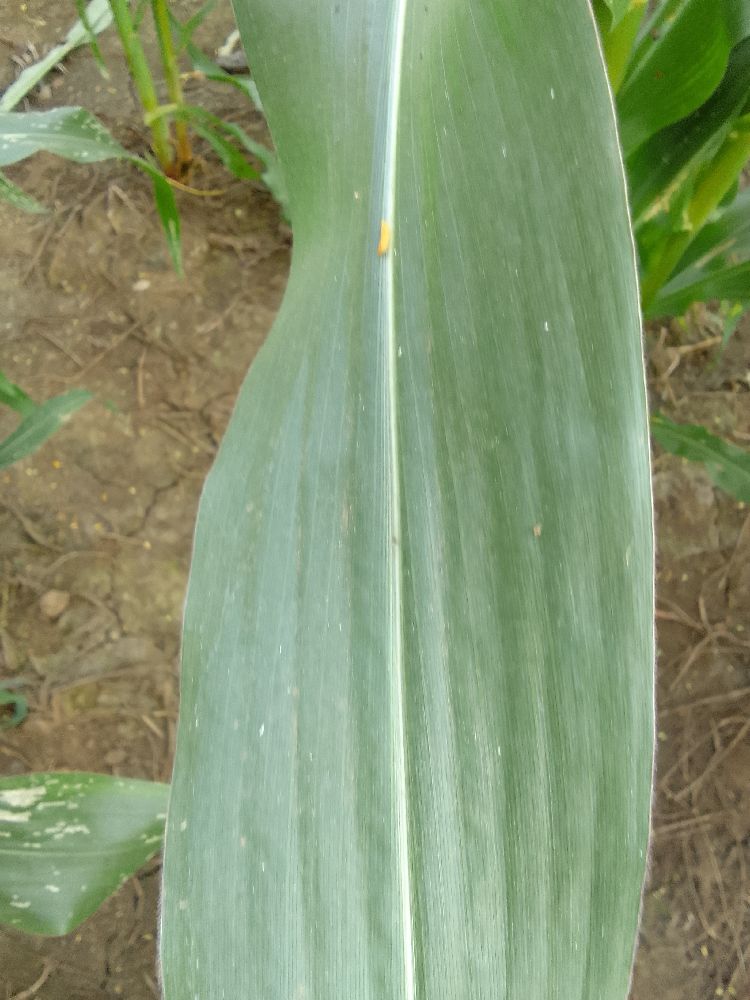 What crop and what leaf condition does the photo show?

maize, healthy
